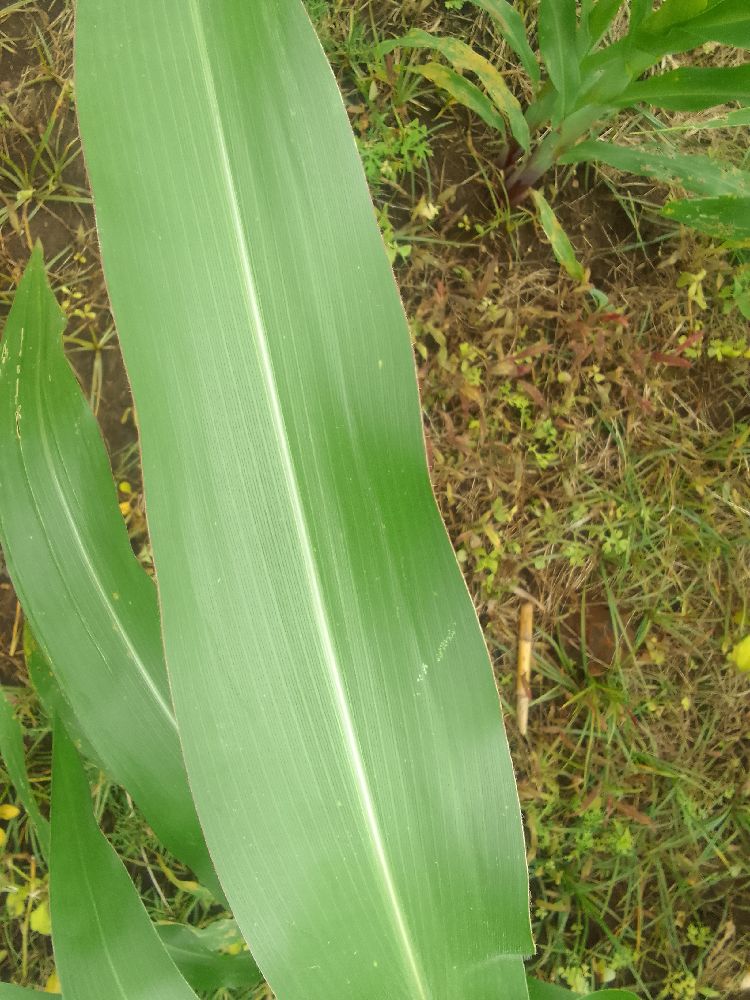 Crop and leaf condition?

maize, healthy
